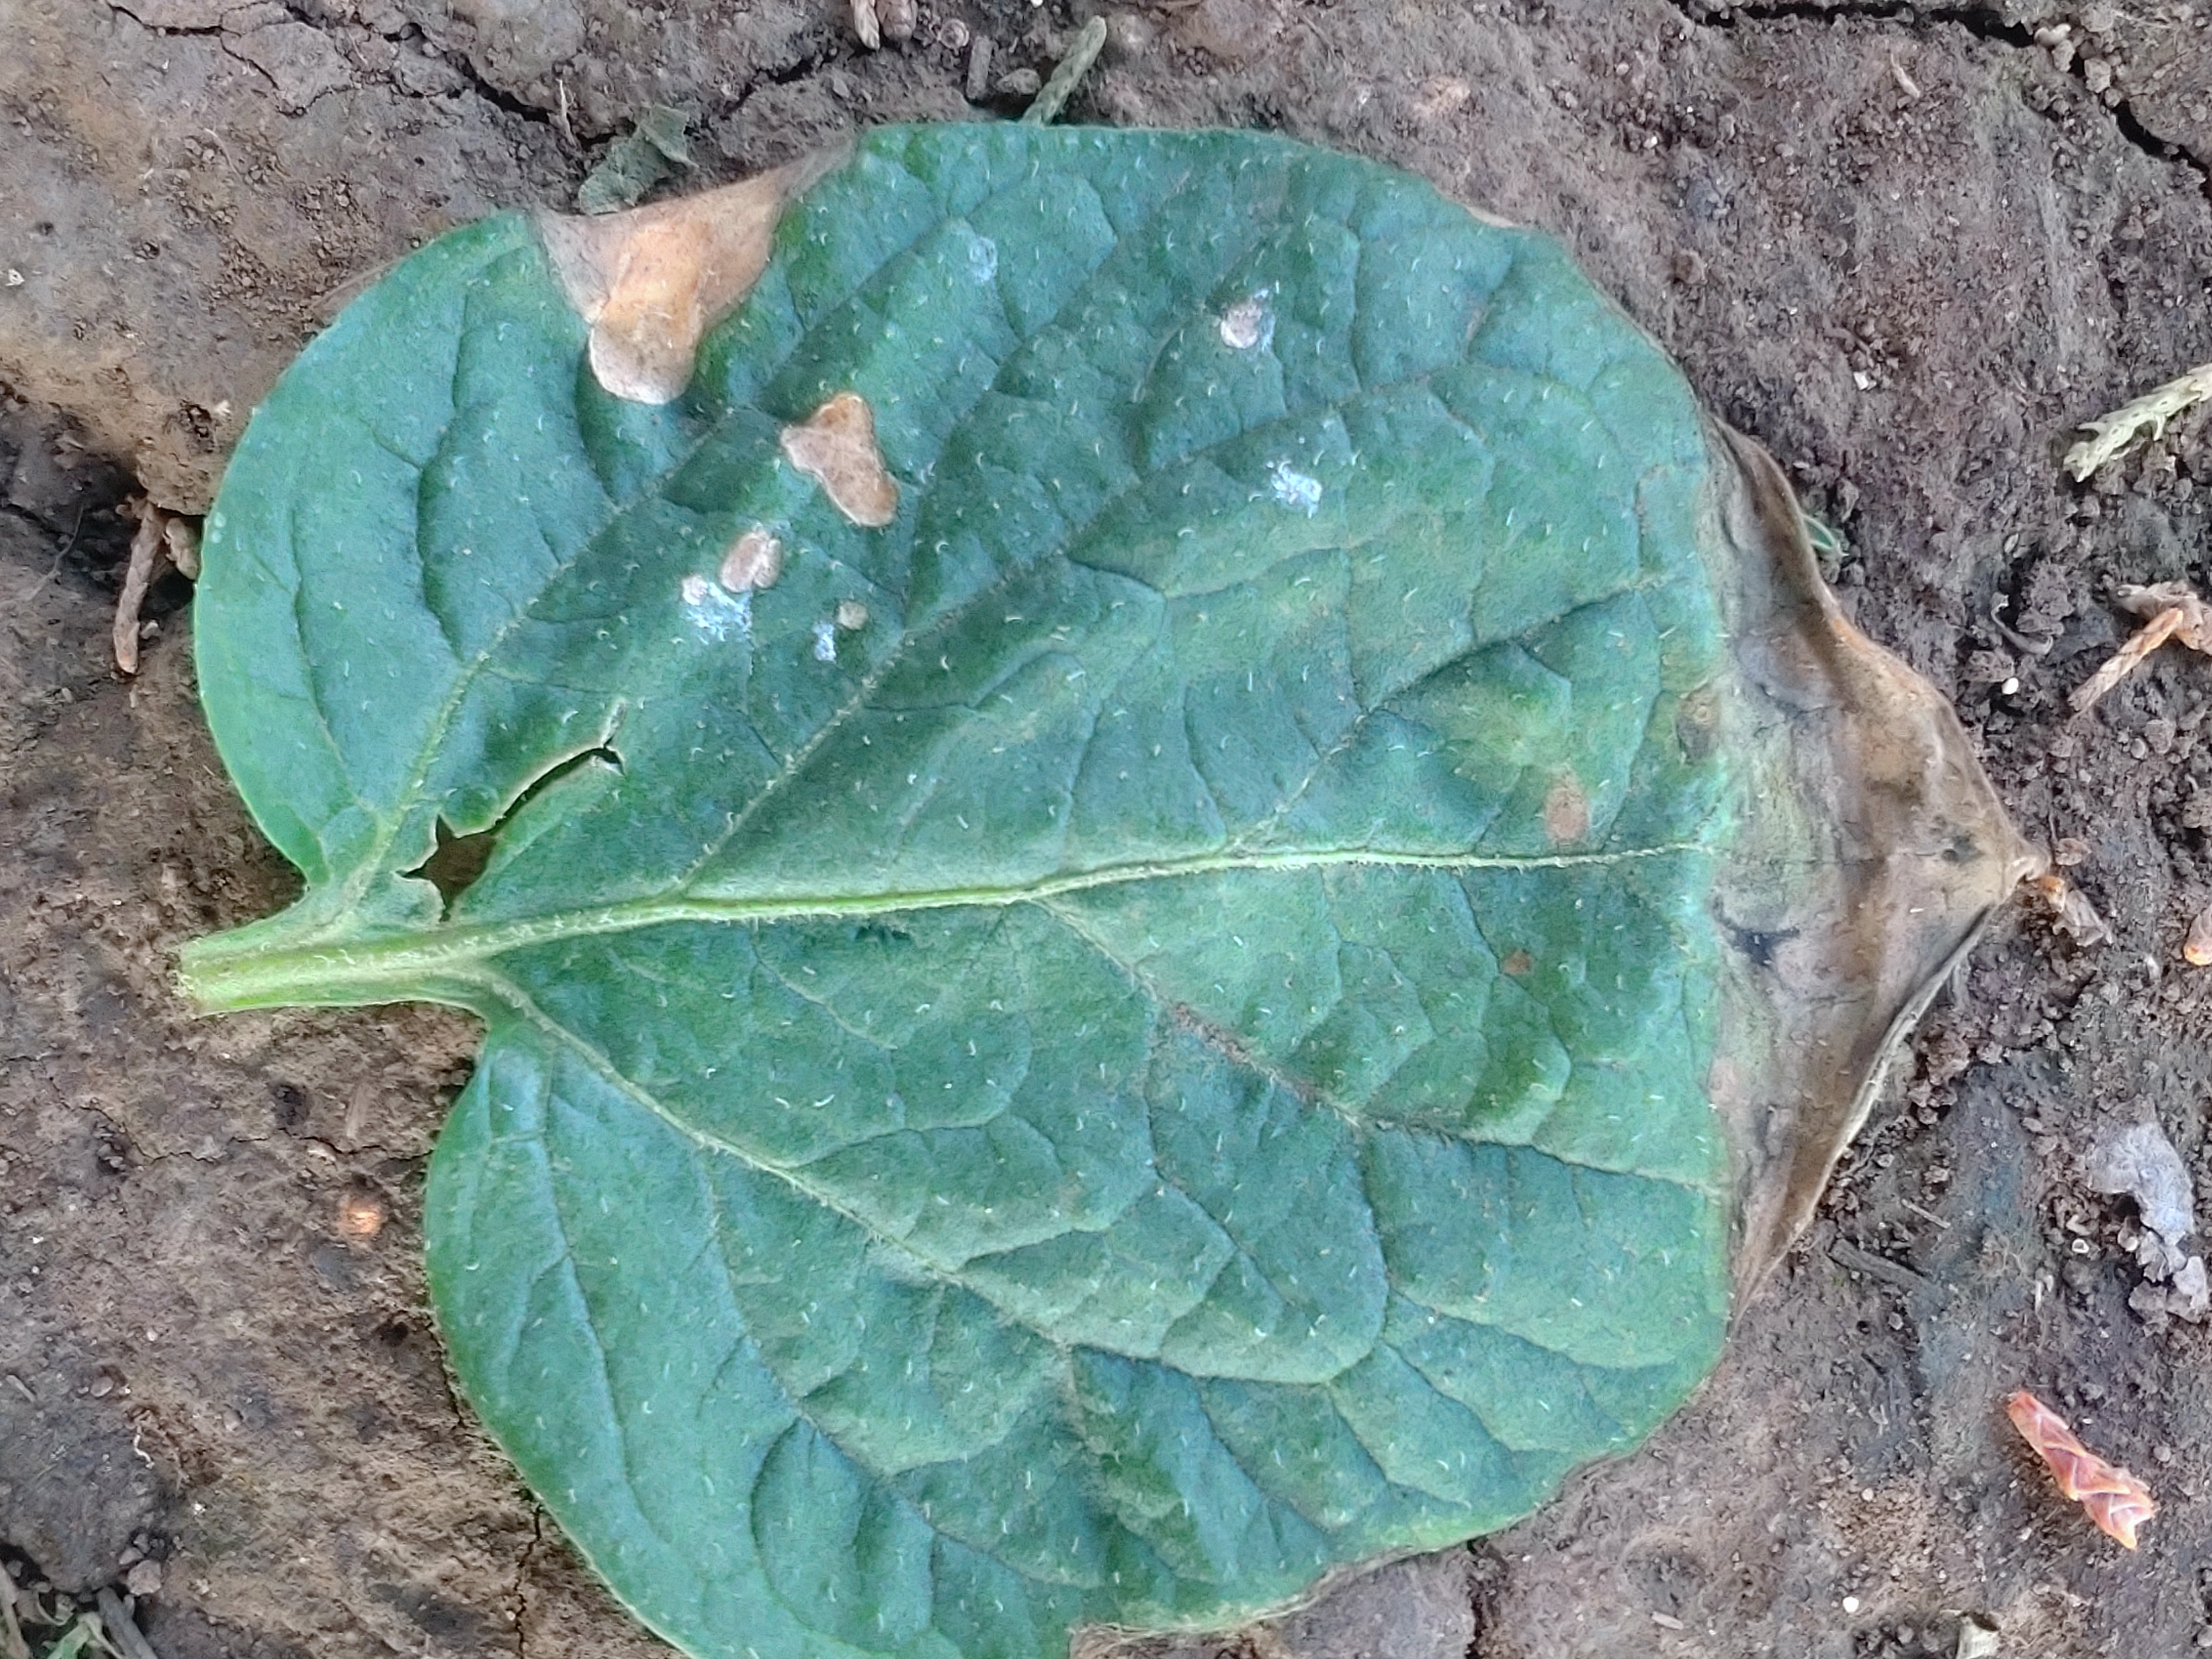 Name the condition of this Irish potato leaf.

early blight
